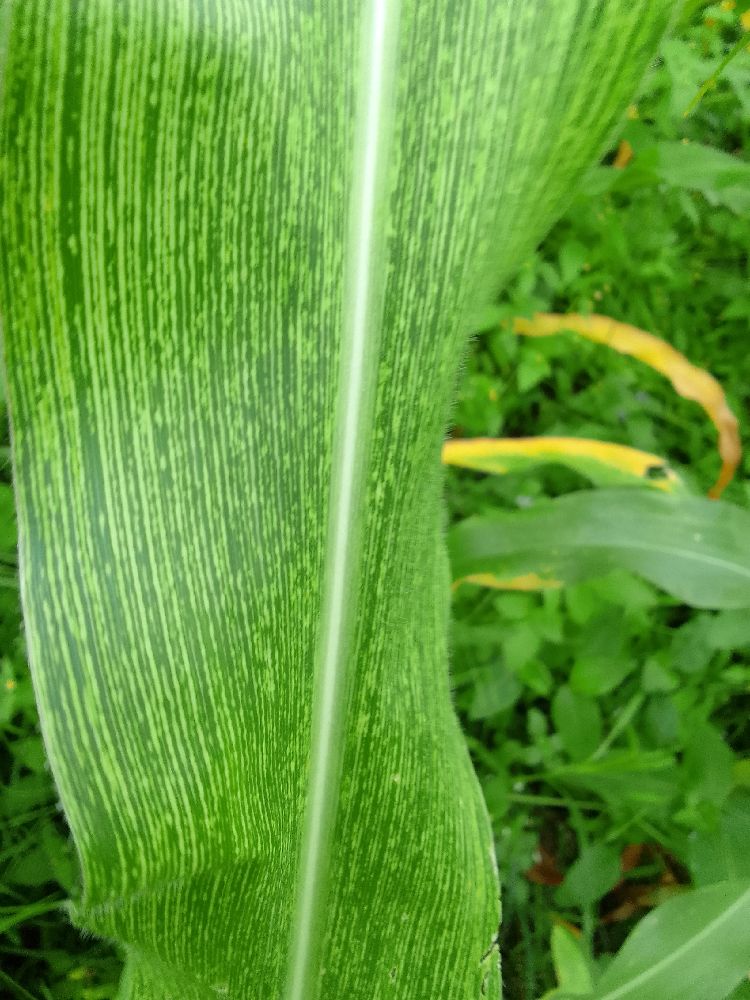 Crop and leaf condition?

maize, maize streak virus
